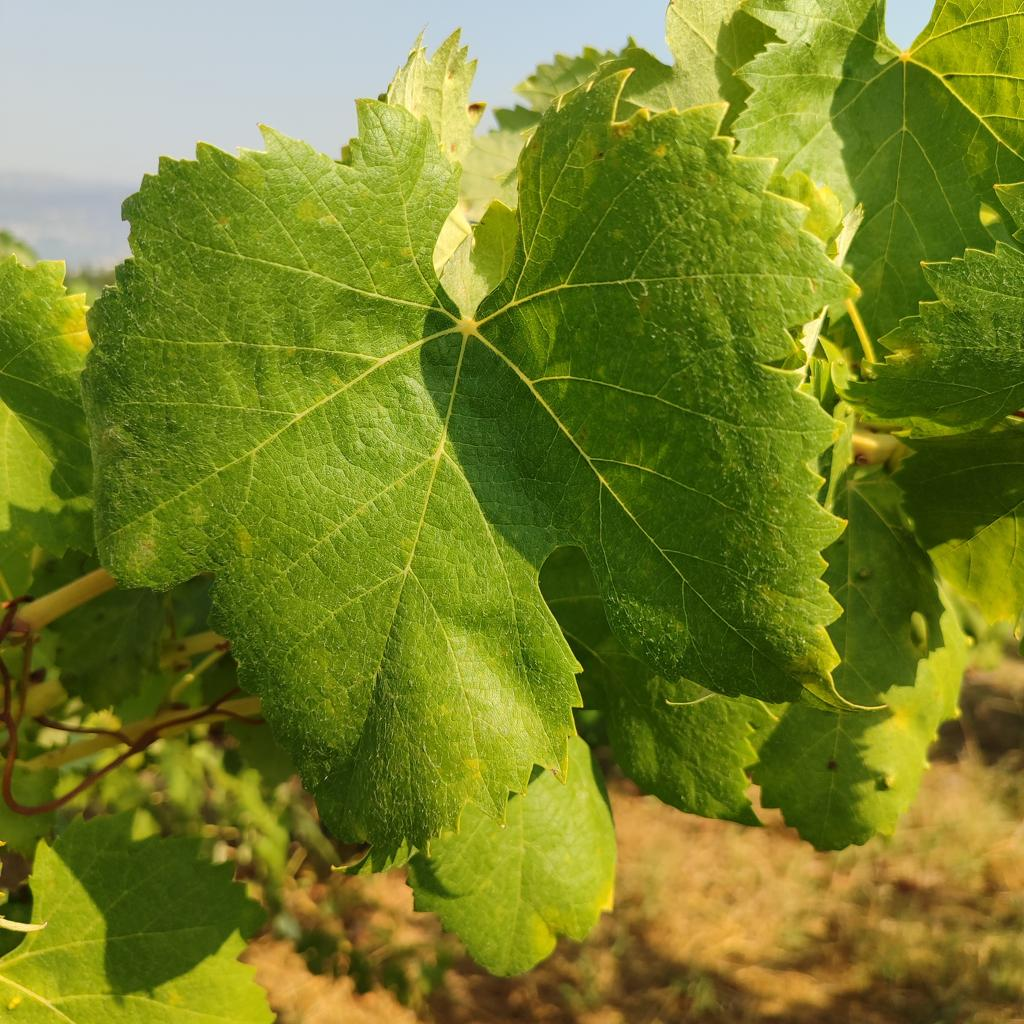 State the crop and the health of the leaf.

grapevine, healthy
